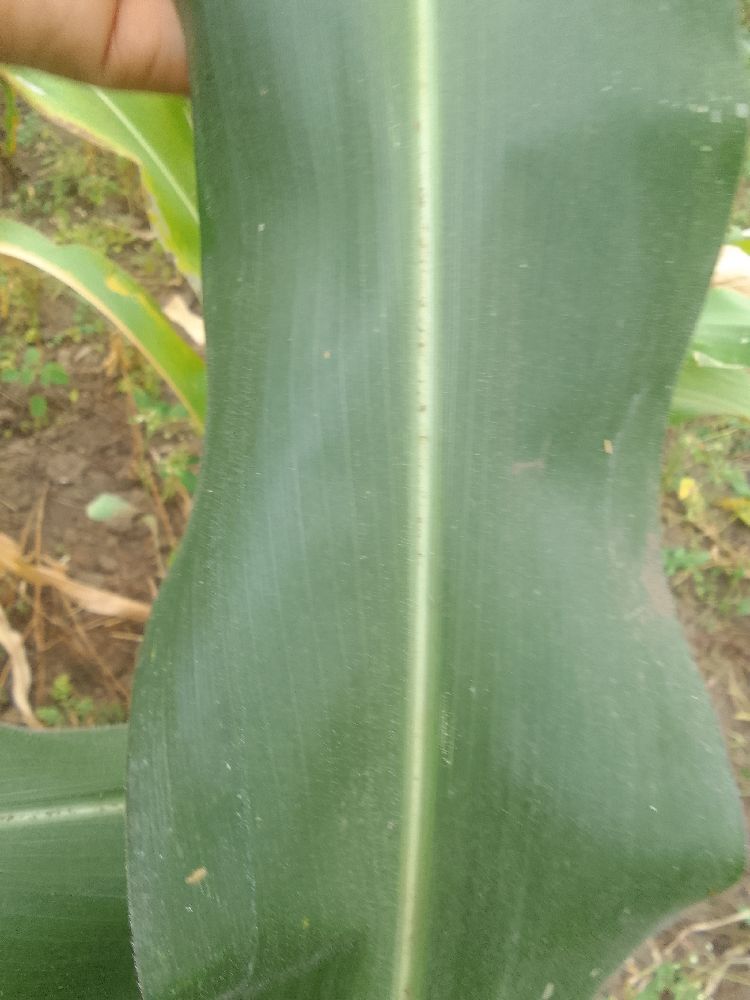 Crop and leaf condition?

maize, healthy
